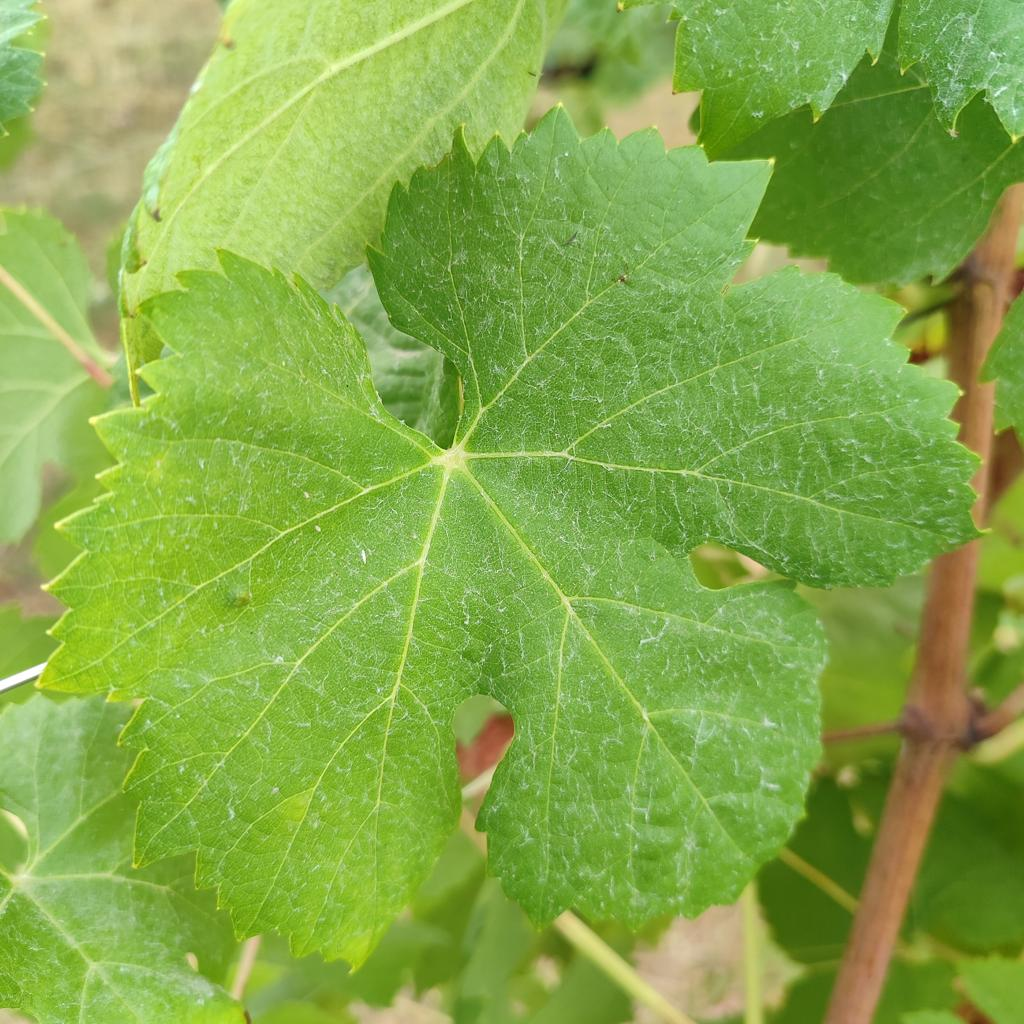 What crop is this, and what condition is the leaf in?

grapevine, healthy
